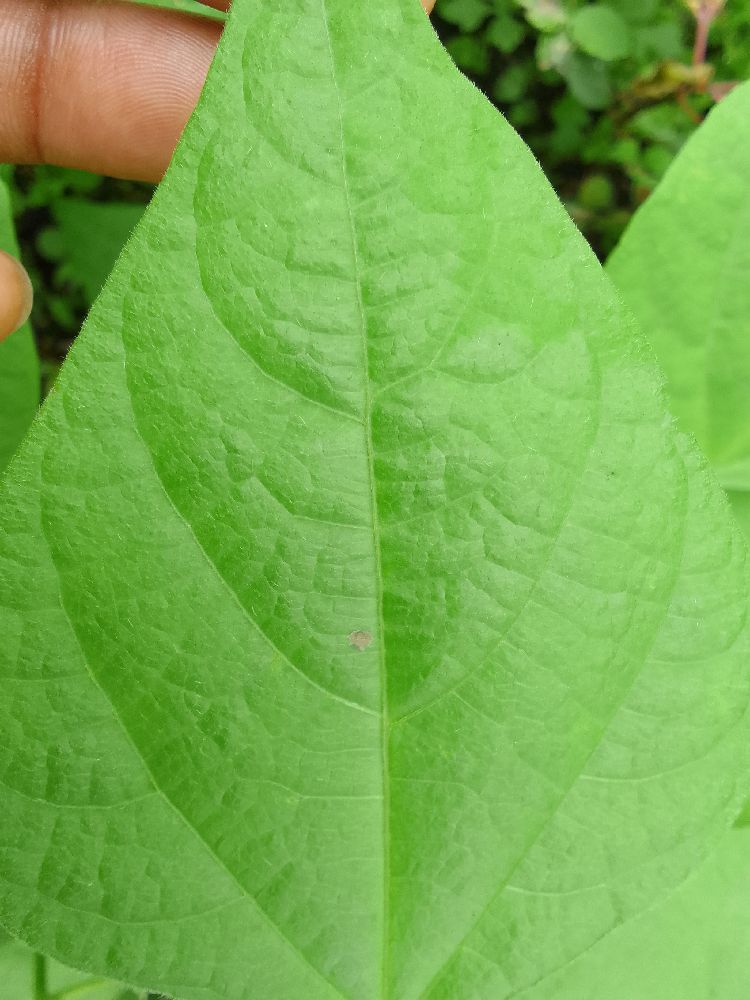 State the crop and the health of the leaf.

common bean, healthy
